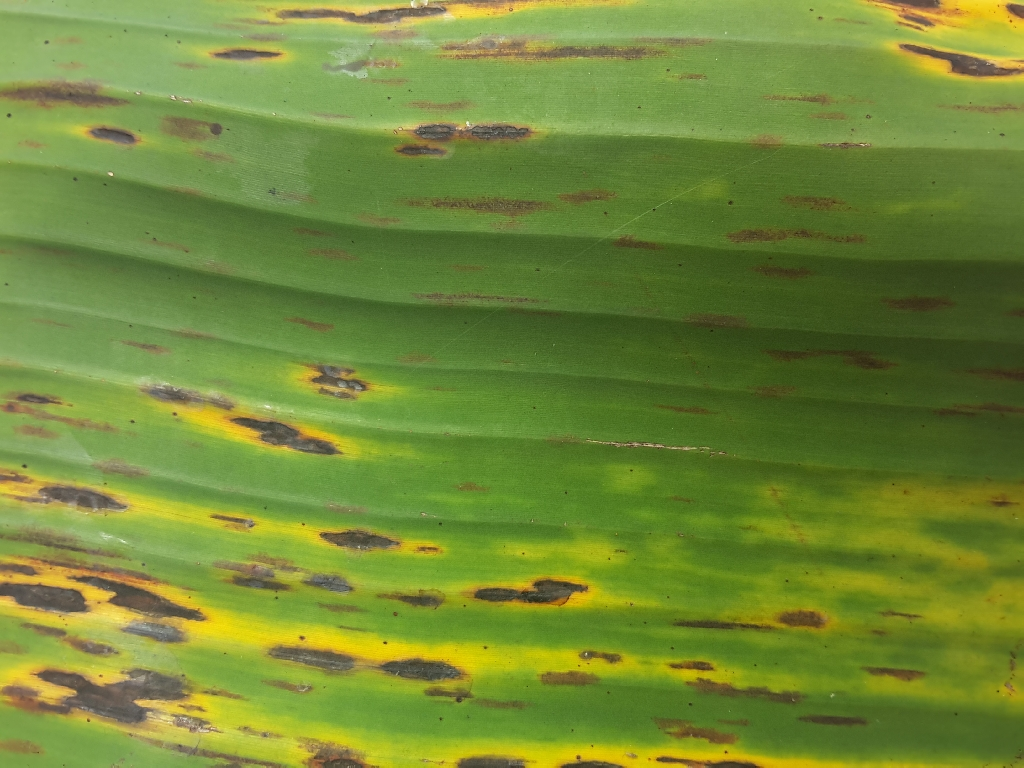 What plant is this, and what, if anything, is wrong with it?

banana, black sigatoka
